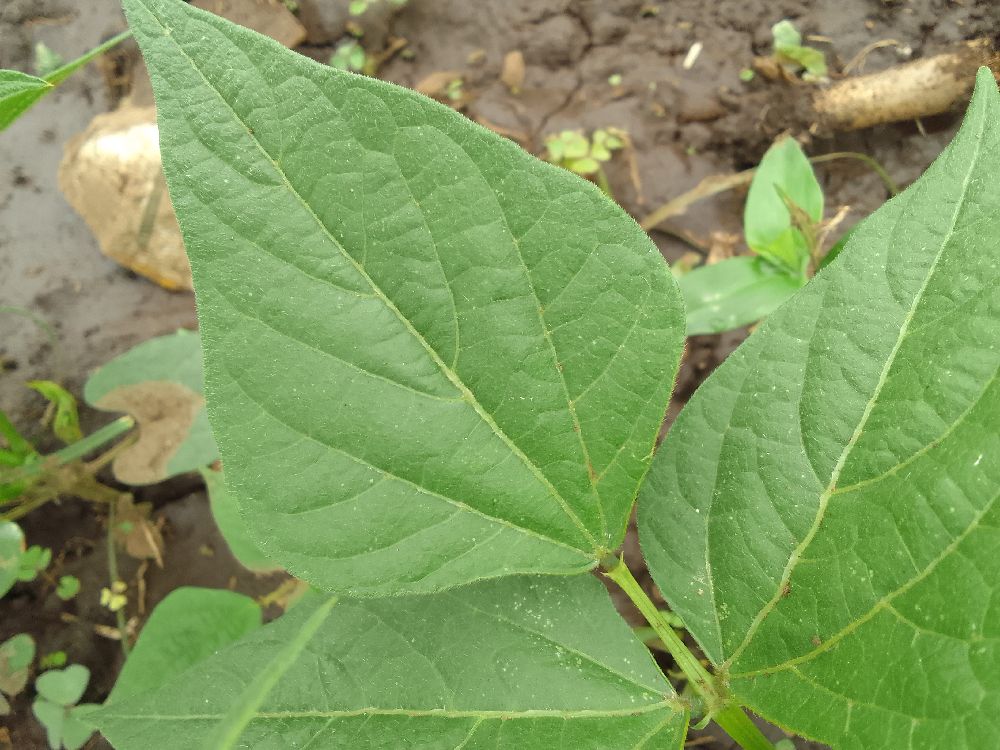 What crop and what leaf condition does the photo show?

common bean, healthy
